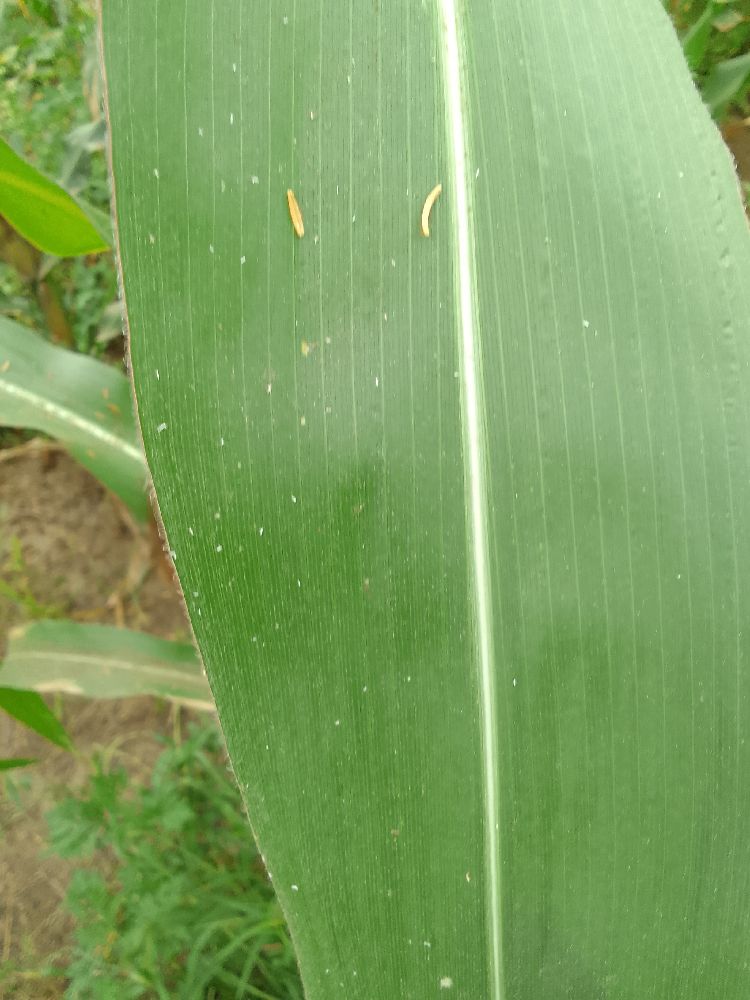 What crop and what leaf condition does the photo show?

maize, healthy
